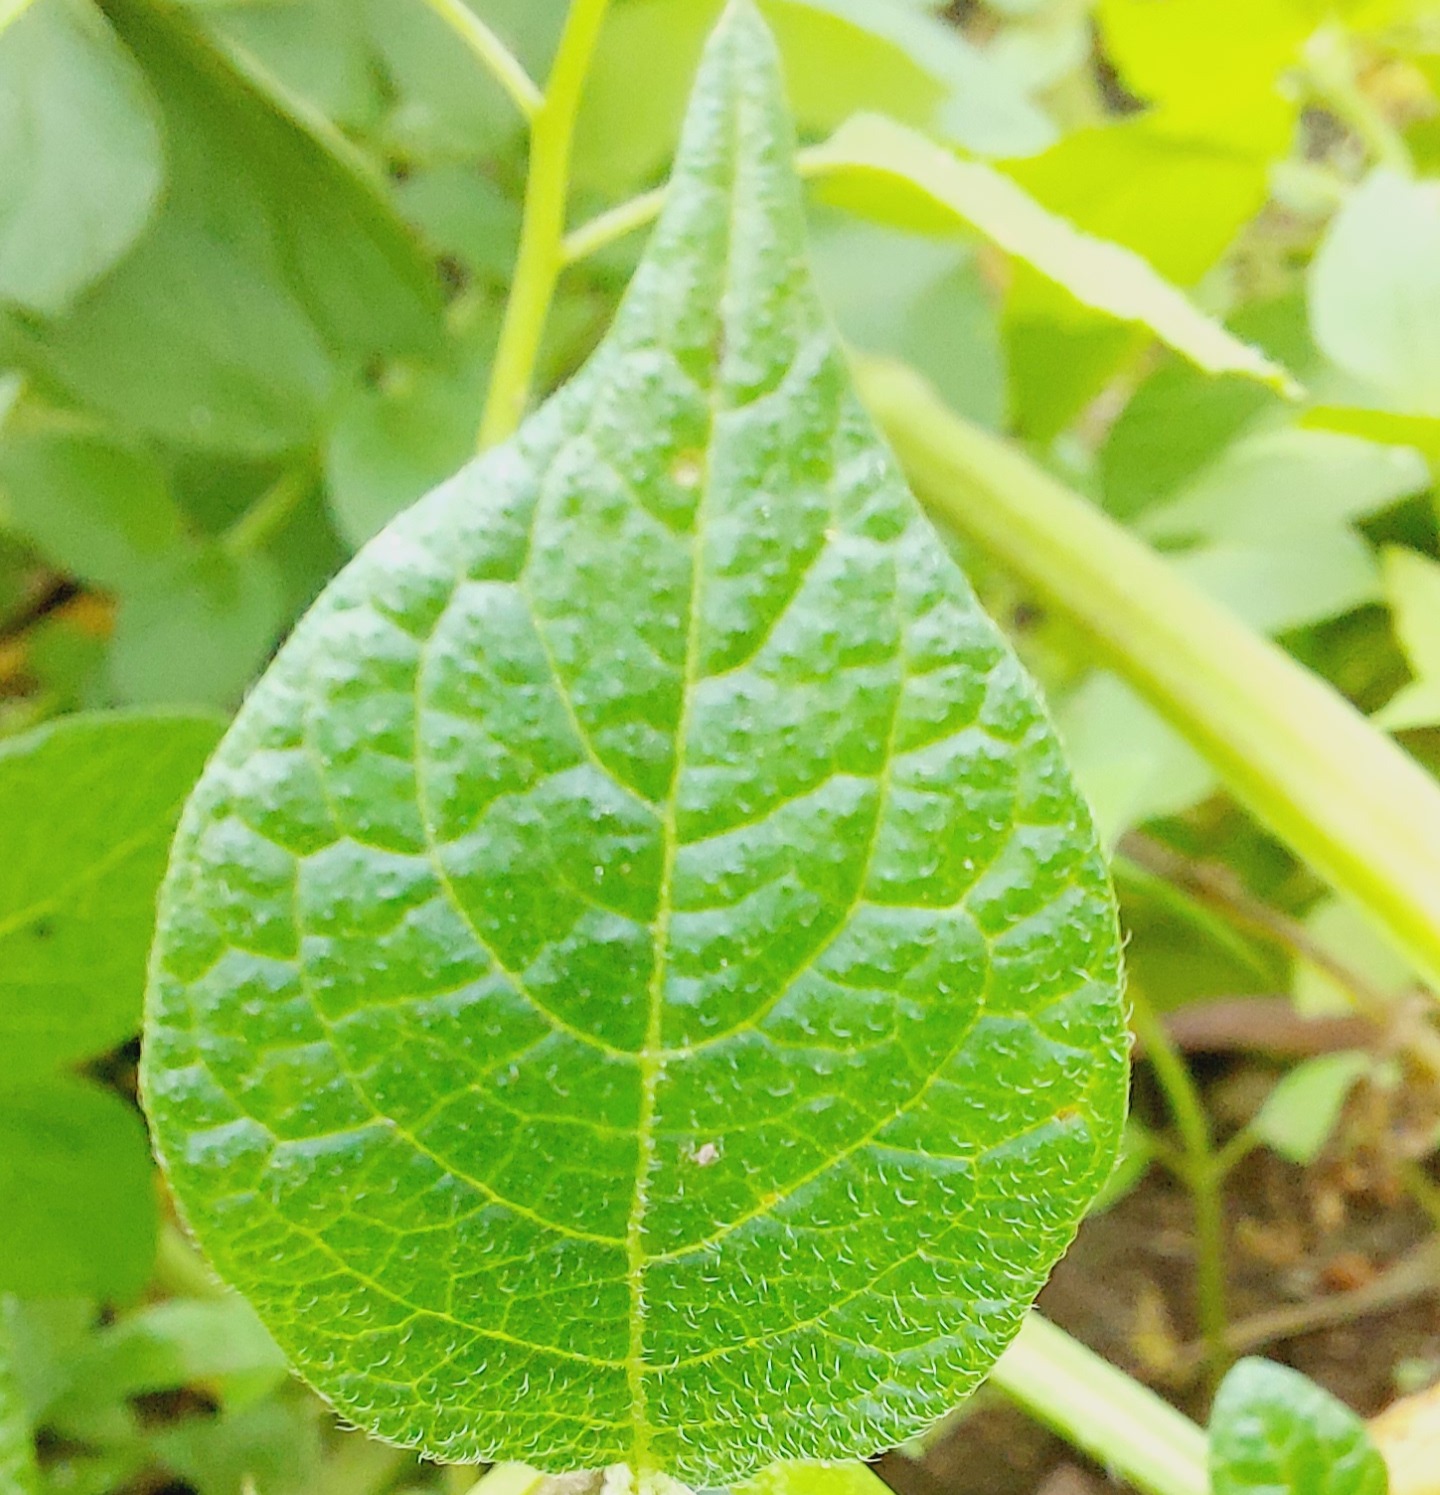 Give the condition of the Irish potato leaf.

healthy
